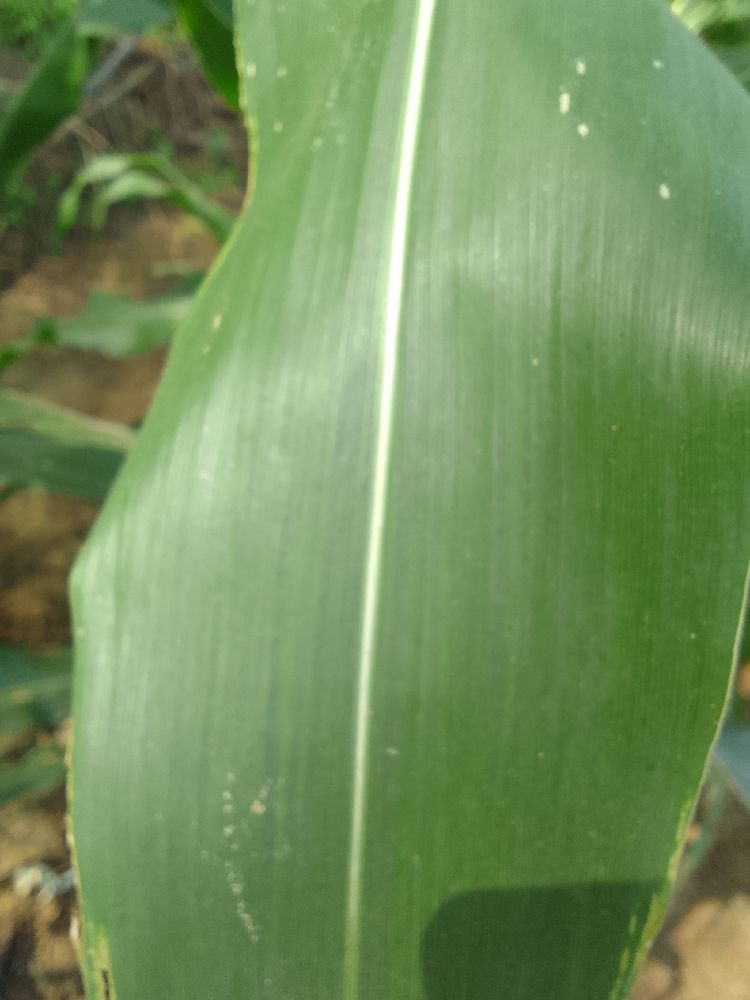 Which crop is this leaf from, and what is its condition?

maize, healthy
